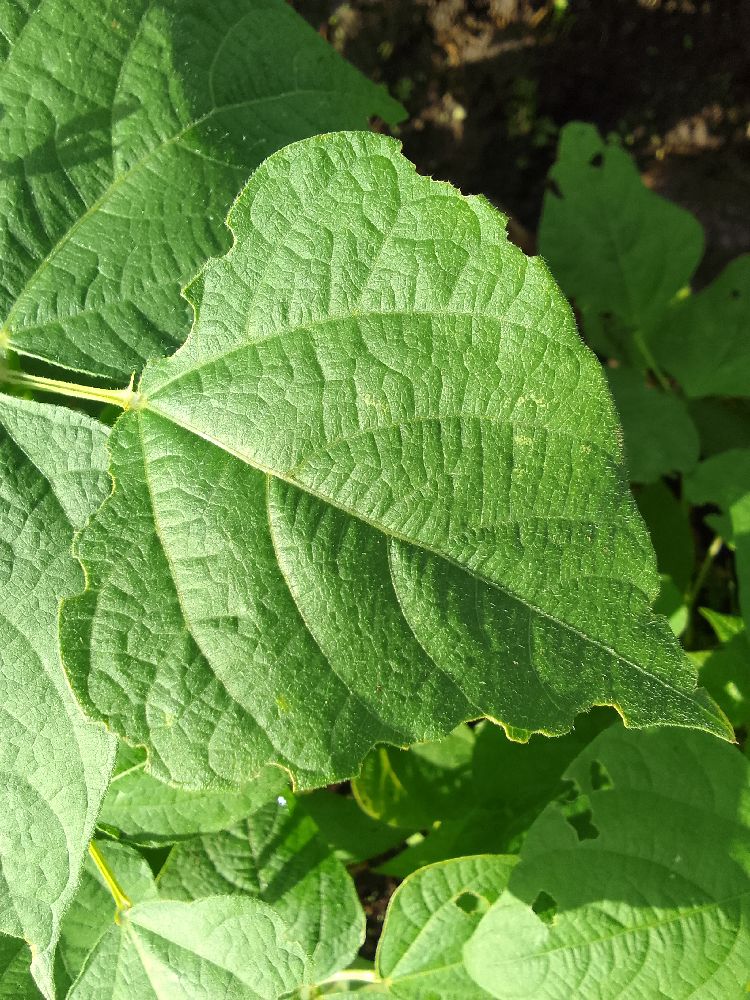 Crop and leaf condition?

common bean, healthy
